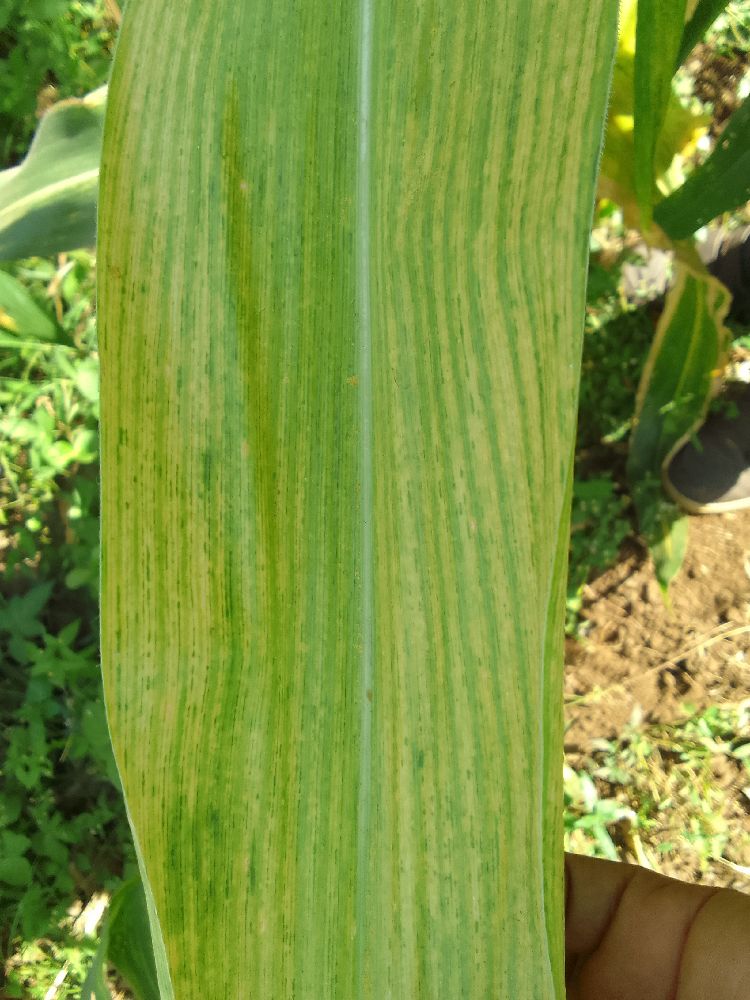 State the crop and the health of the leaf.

maize, maize lethal necrosis
